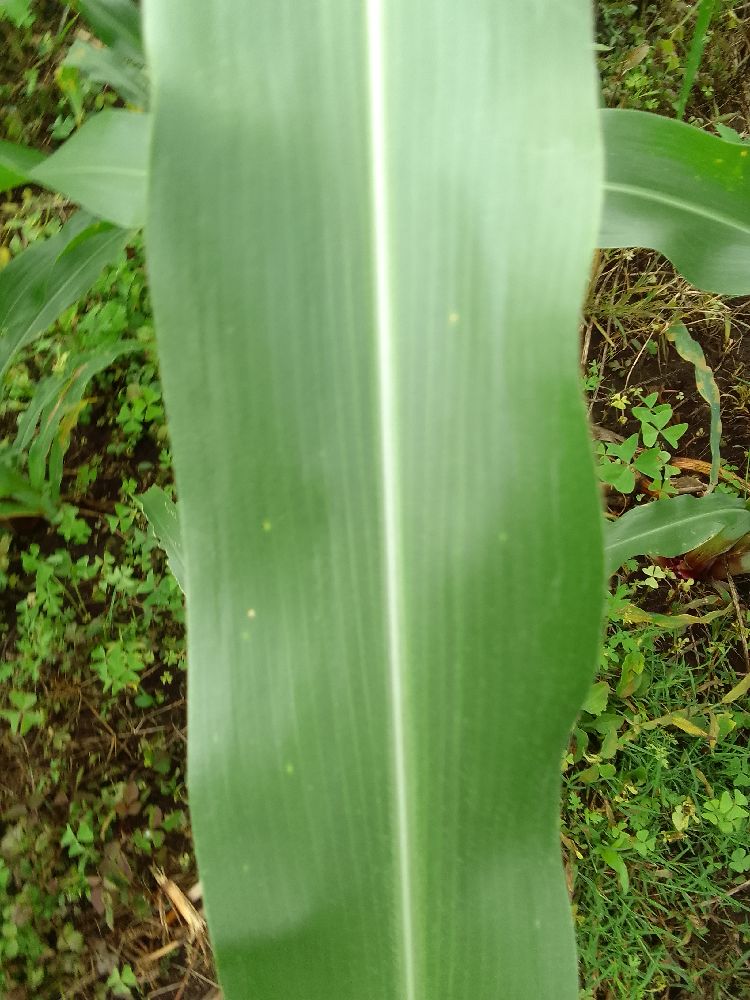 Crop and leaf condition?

maize, healthy
